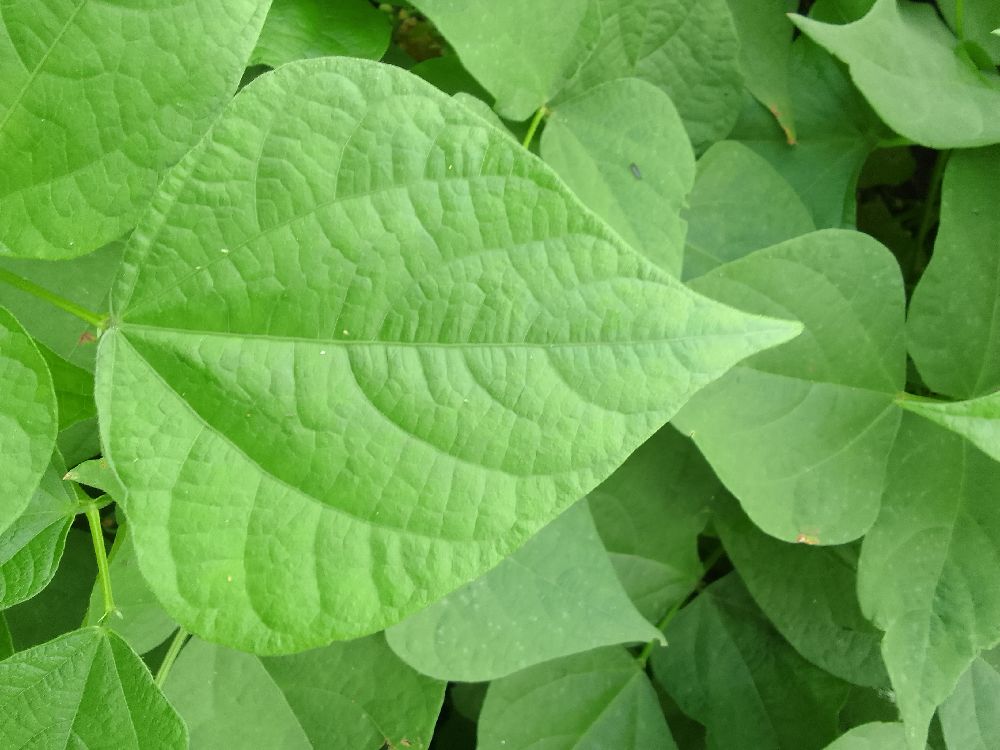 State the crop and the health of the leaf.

common bean, healthy
